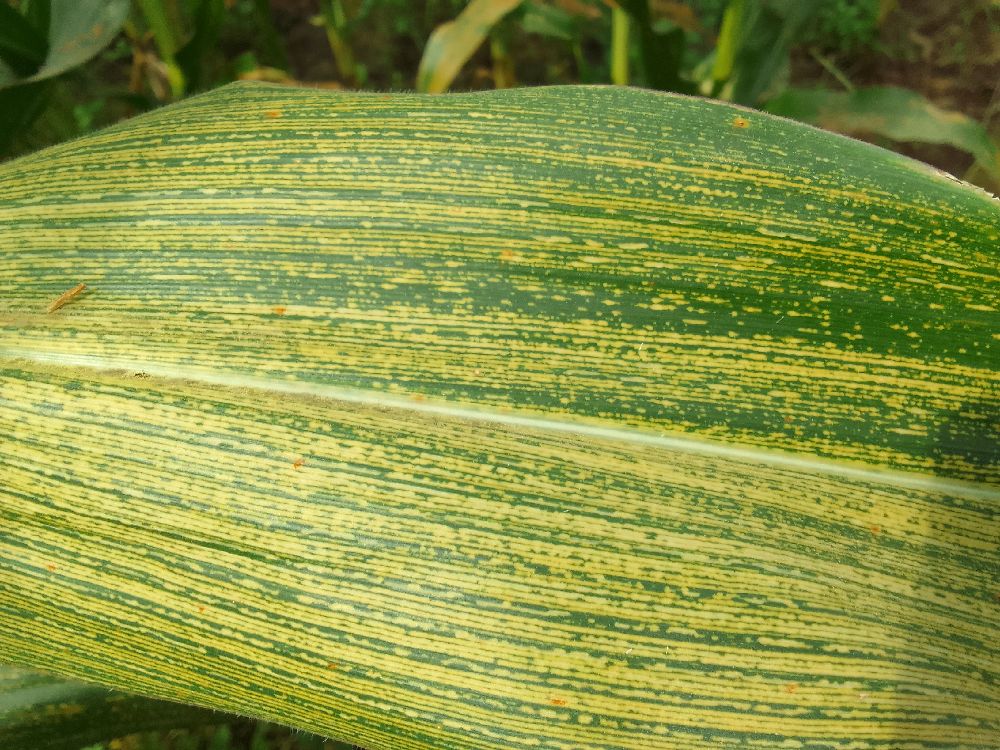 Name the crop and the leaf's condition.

maize, maize streak virus
